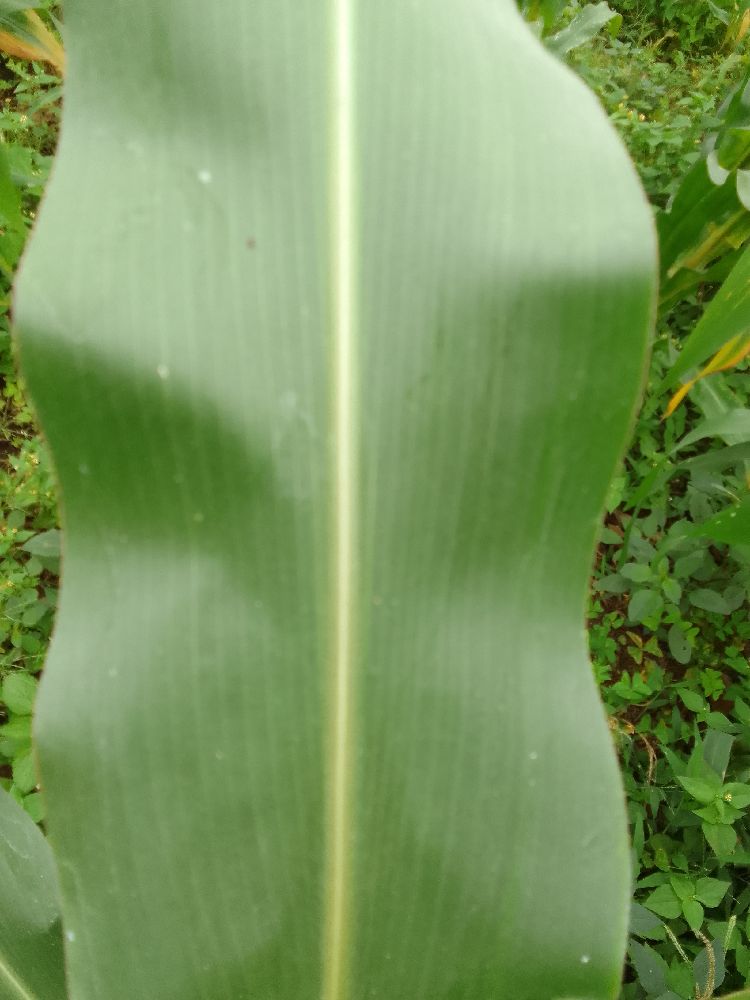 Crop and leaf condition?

maize, healthy
